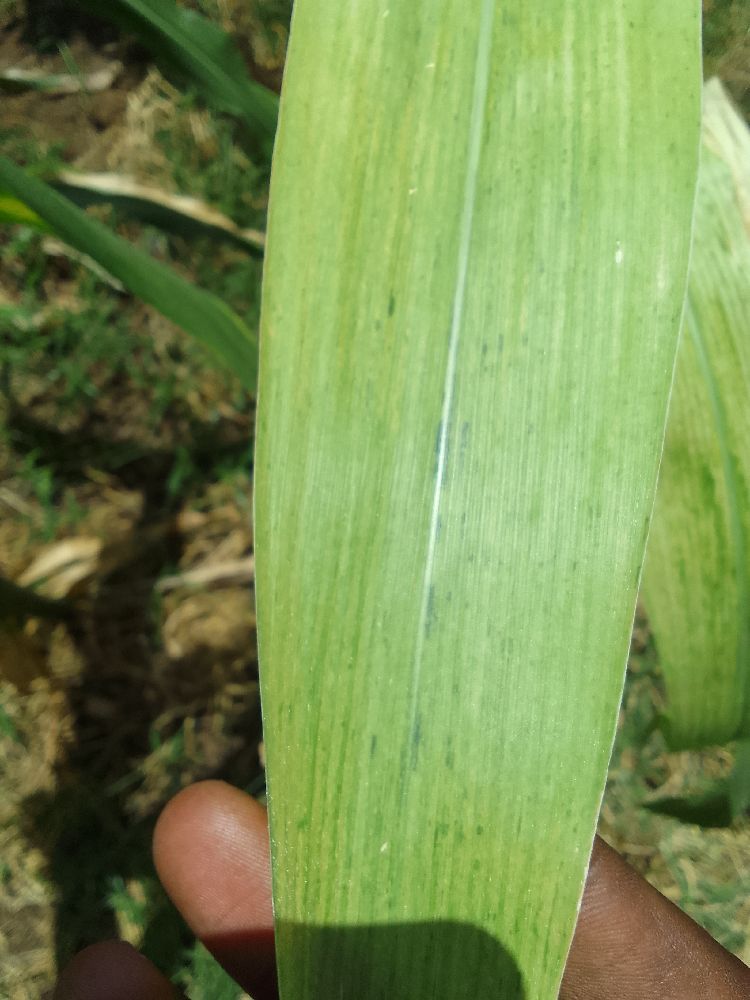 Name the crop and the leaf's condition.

maize, maize lethal necrosis
